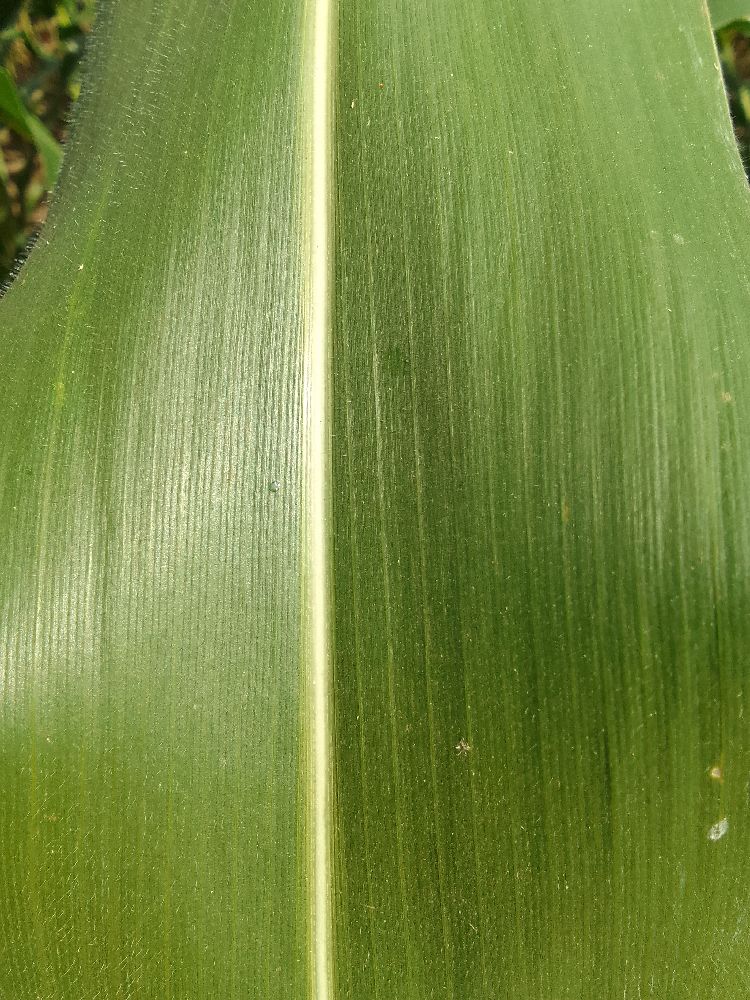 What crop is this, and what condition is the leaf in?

maize, healthy
